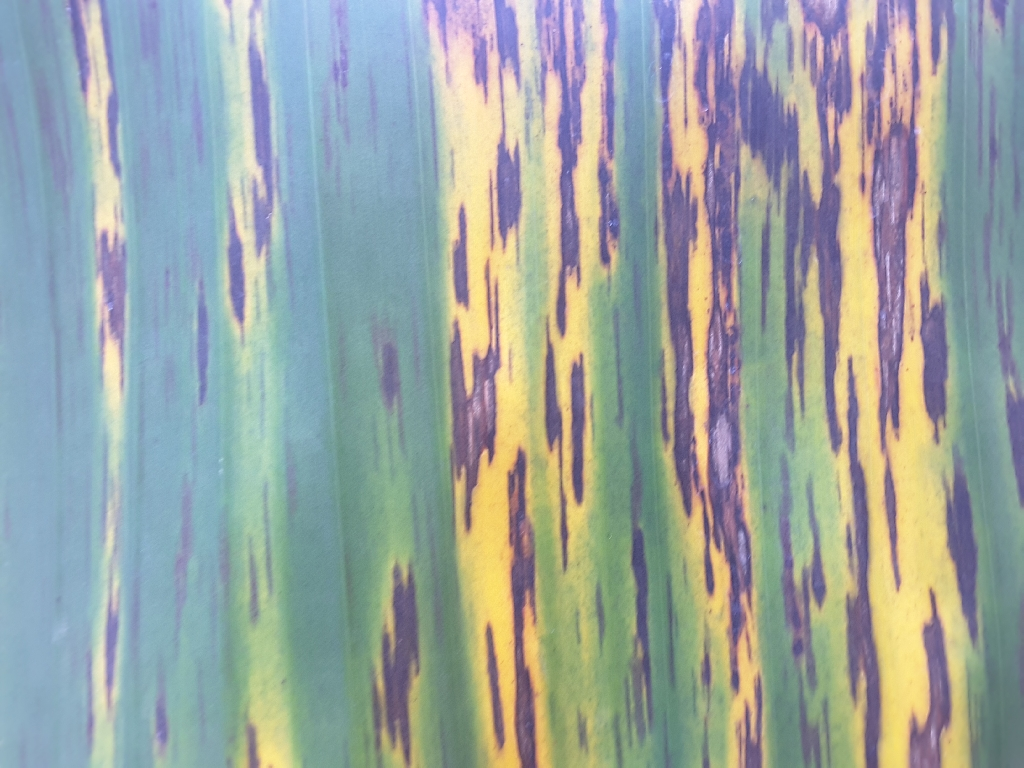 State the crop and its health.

banana, black sigatoka
